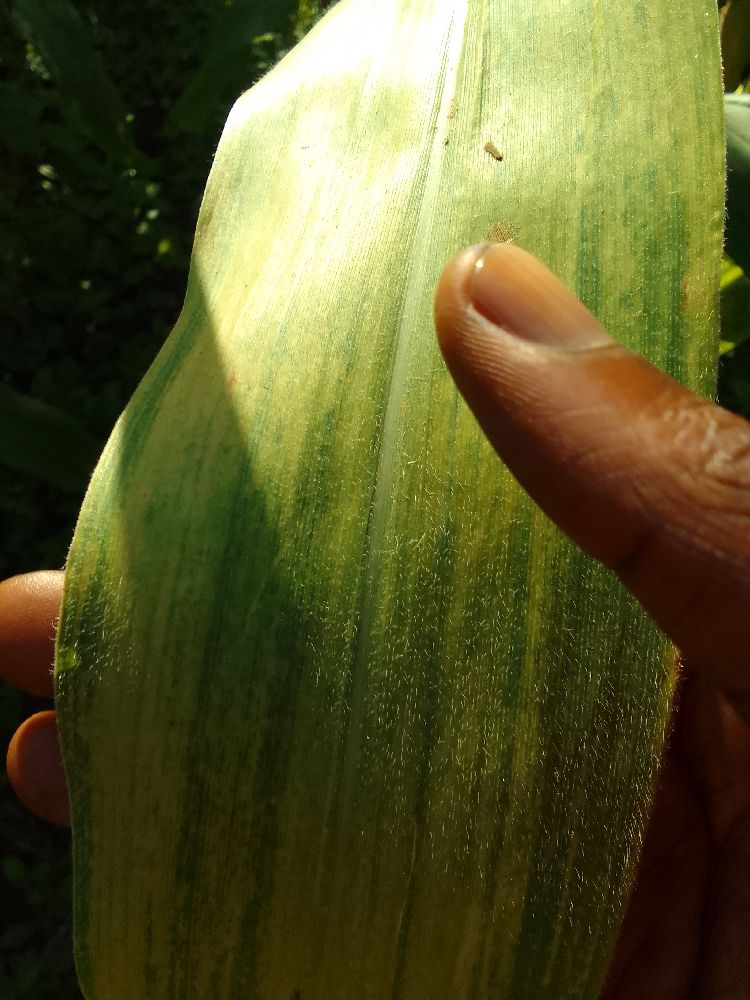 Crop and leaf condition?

maize, maize lethal necrosis
